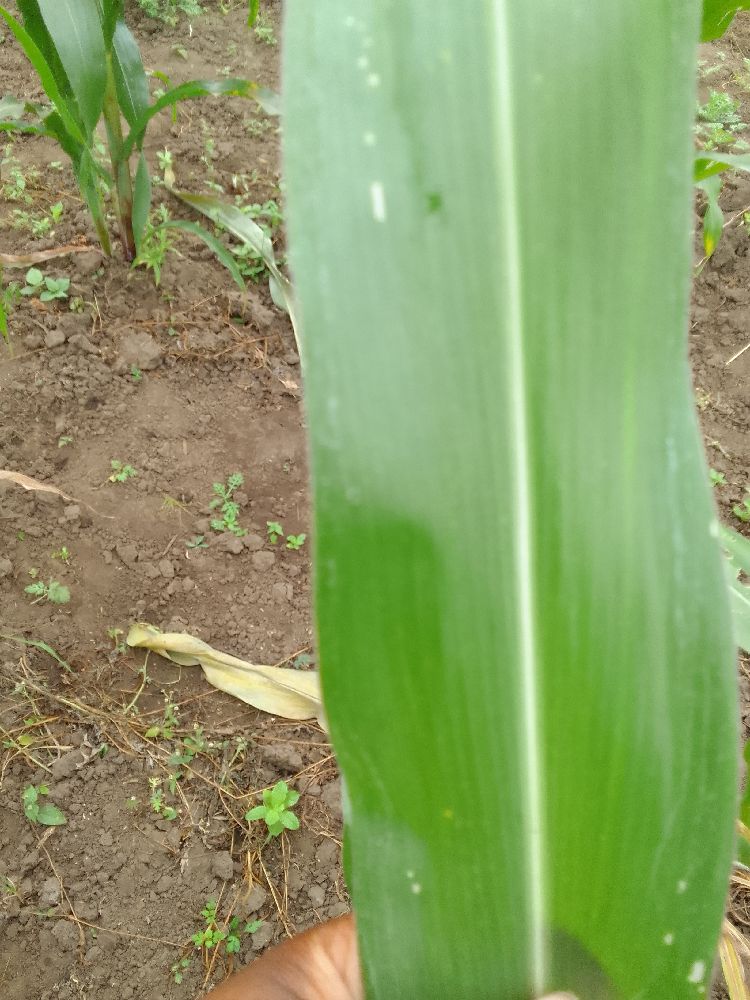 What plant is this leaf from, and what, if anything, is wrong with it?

maize, healthy
